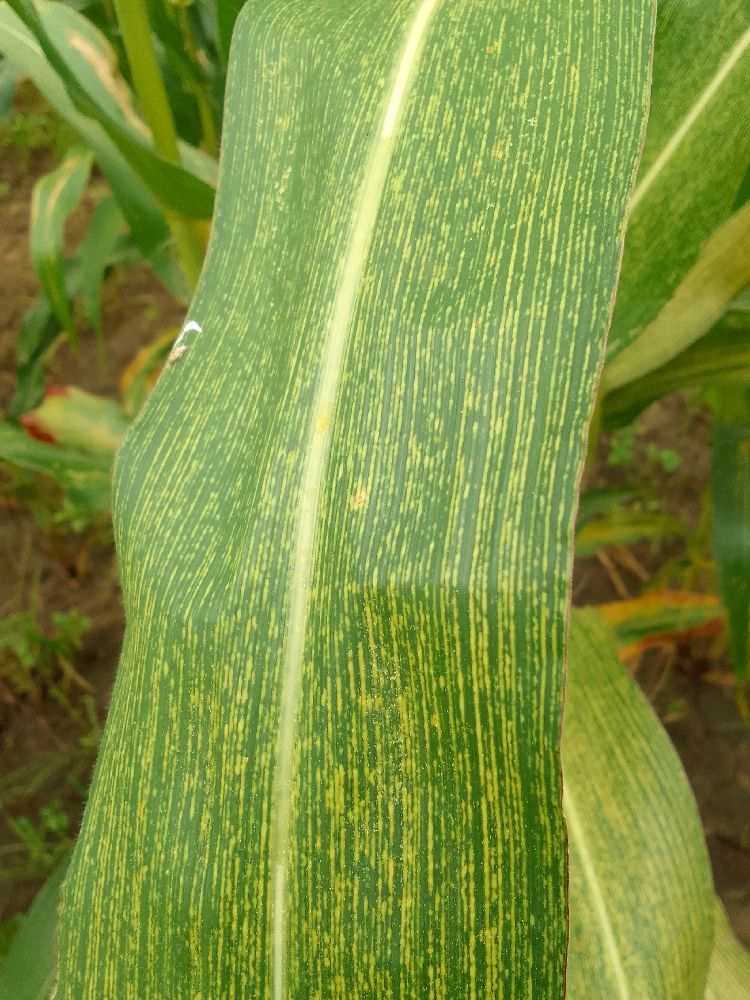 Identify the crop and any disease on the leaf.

maize, maize streak virus
